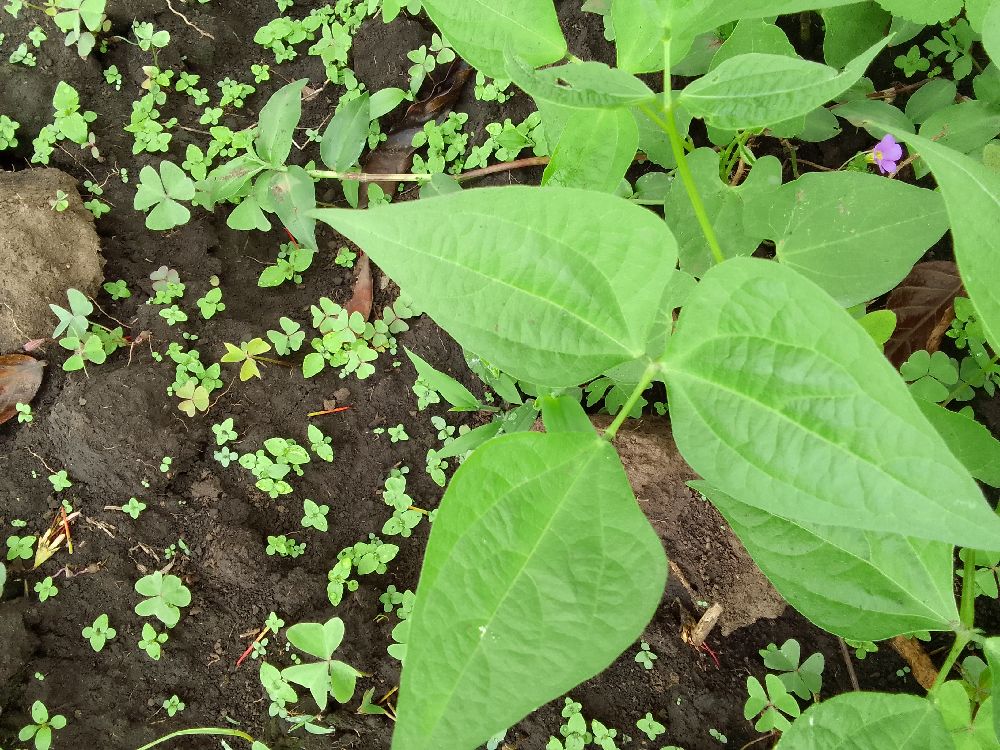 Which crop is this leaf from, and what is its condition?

common bean, healthy
